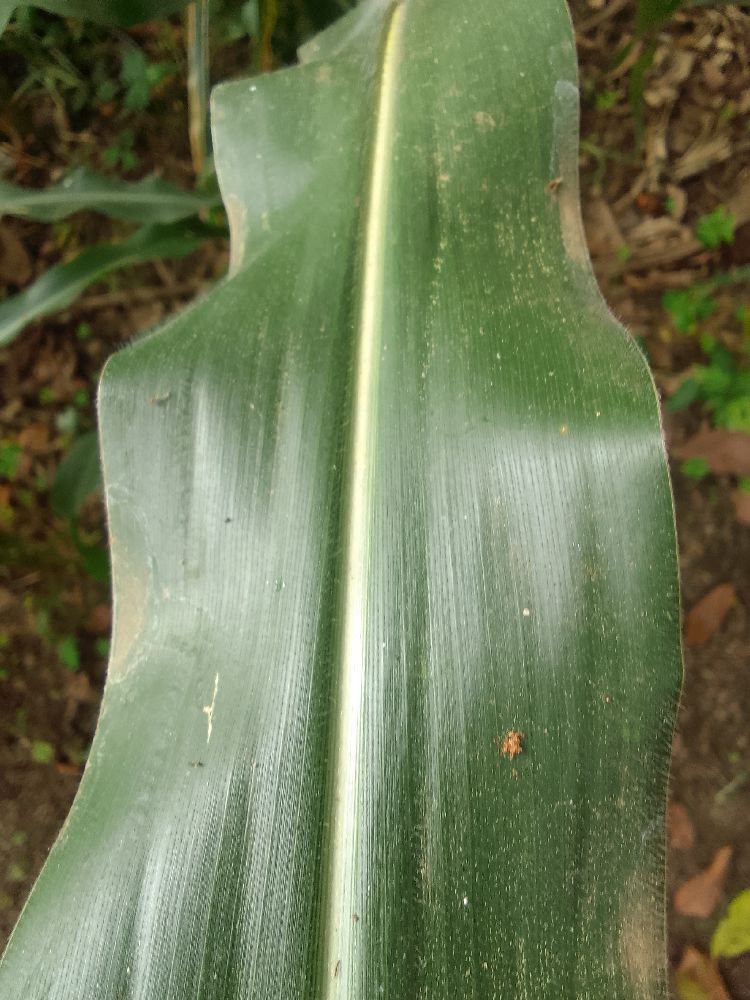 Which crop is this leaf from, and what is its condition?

maize, healthy
